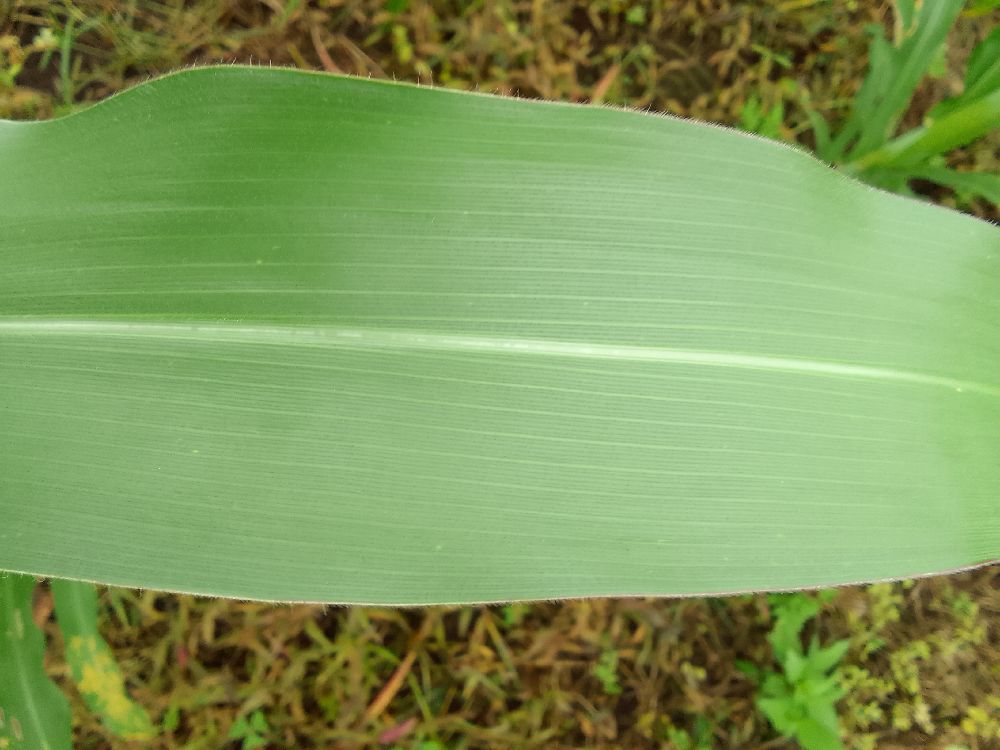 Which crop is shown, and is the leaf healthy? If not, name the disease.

maize, healthy
